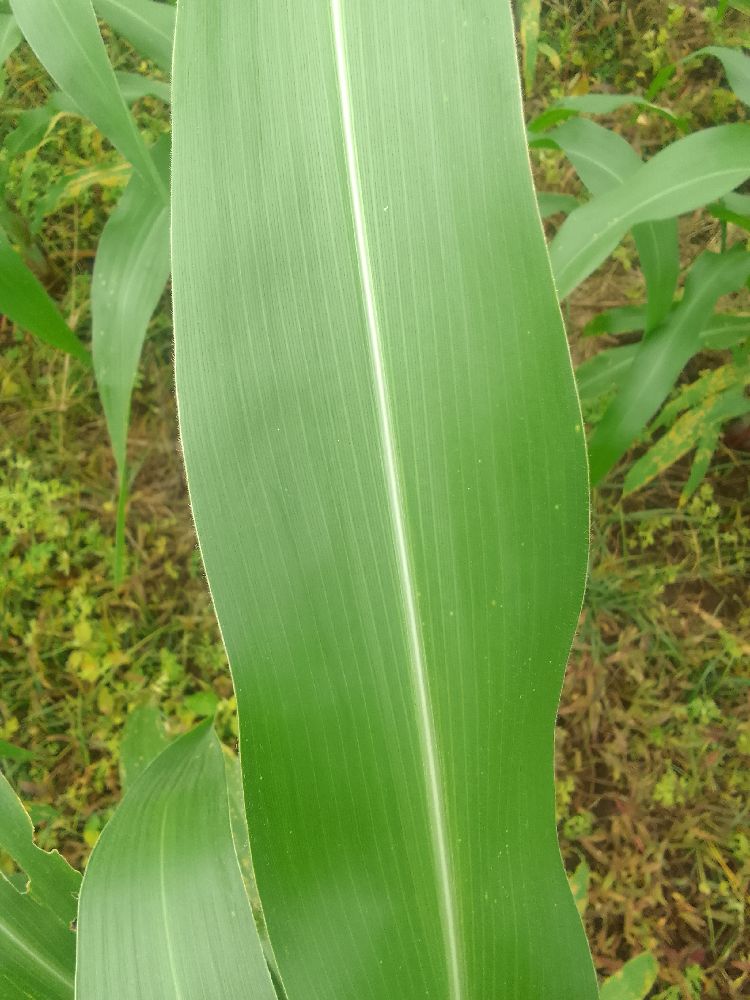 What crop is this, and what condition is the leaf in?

maize, healthy
